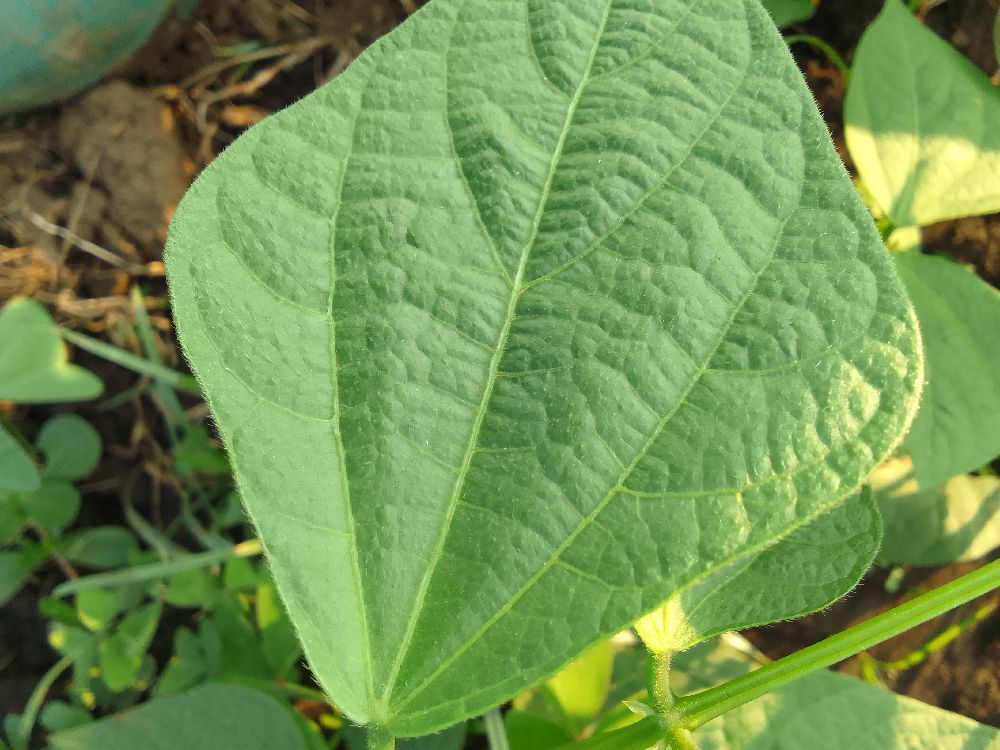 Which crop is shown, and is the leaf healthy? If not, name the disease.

common bean, healthy
